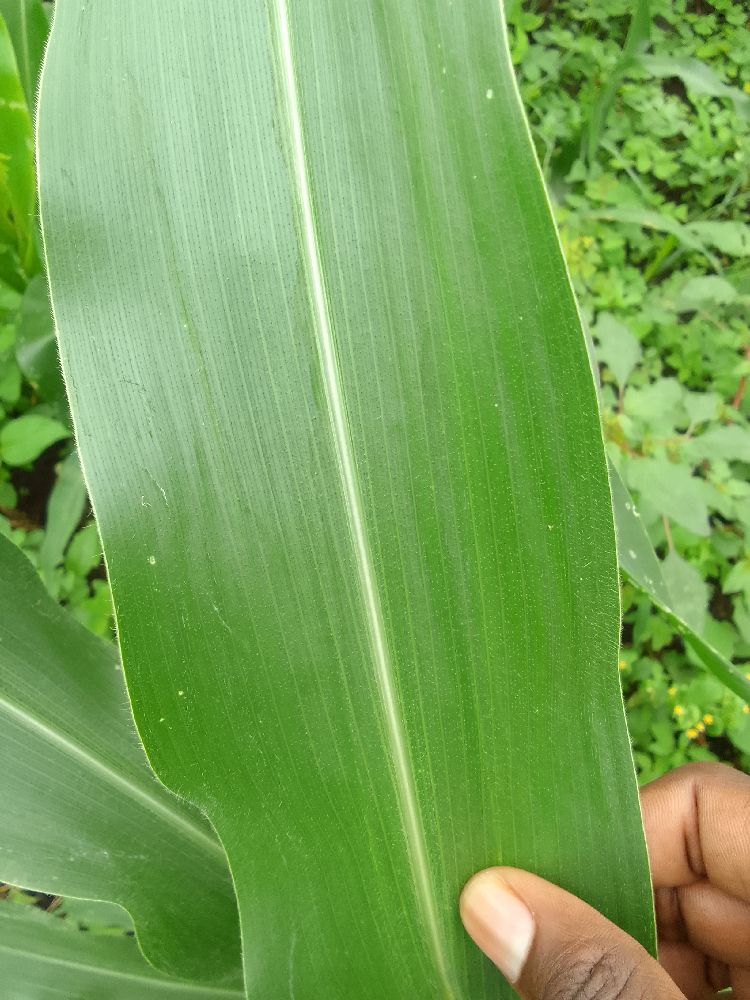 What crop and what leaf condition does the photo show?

maize, healthy
